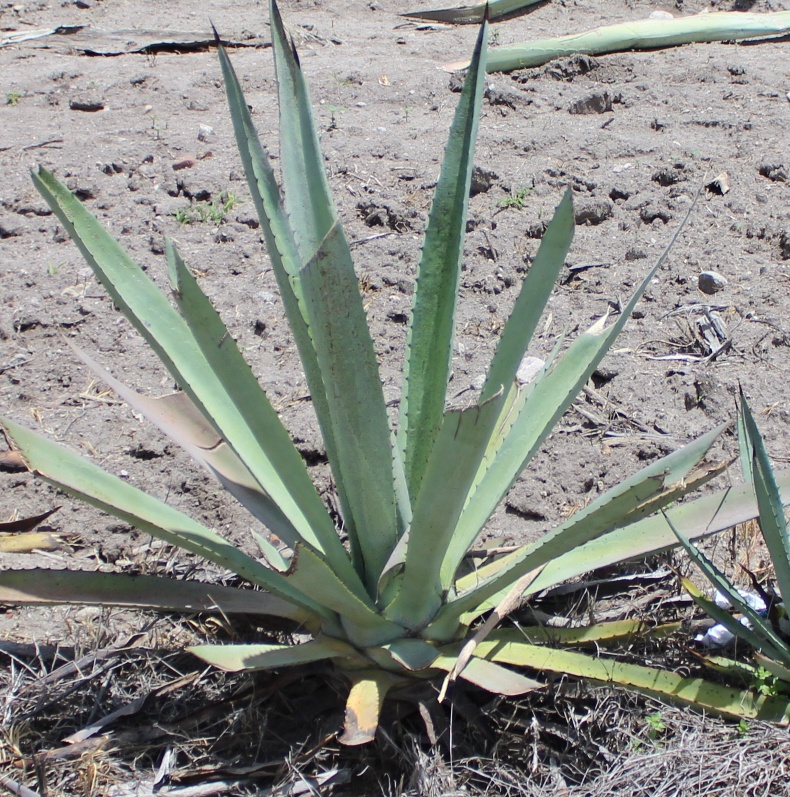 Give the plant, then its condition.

agave, small
